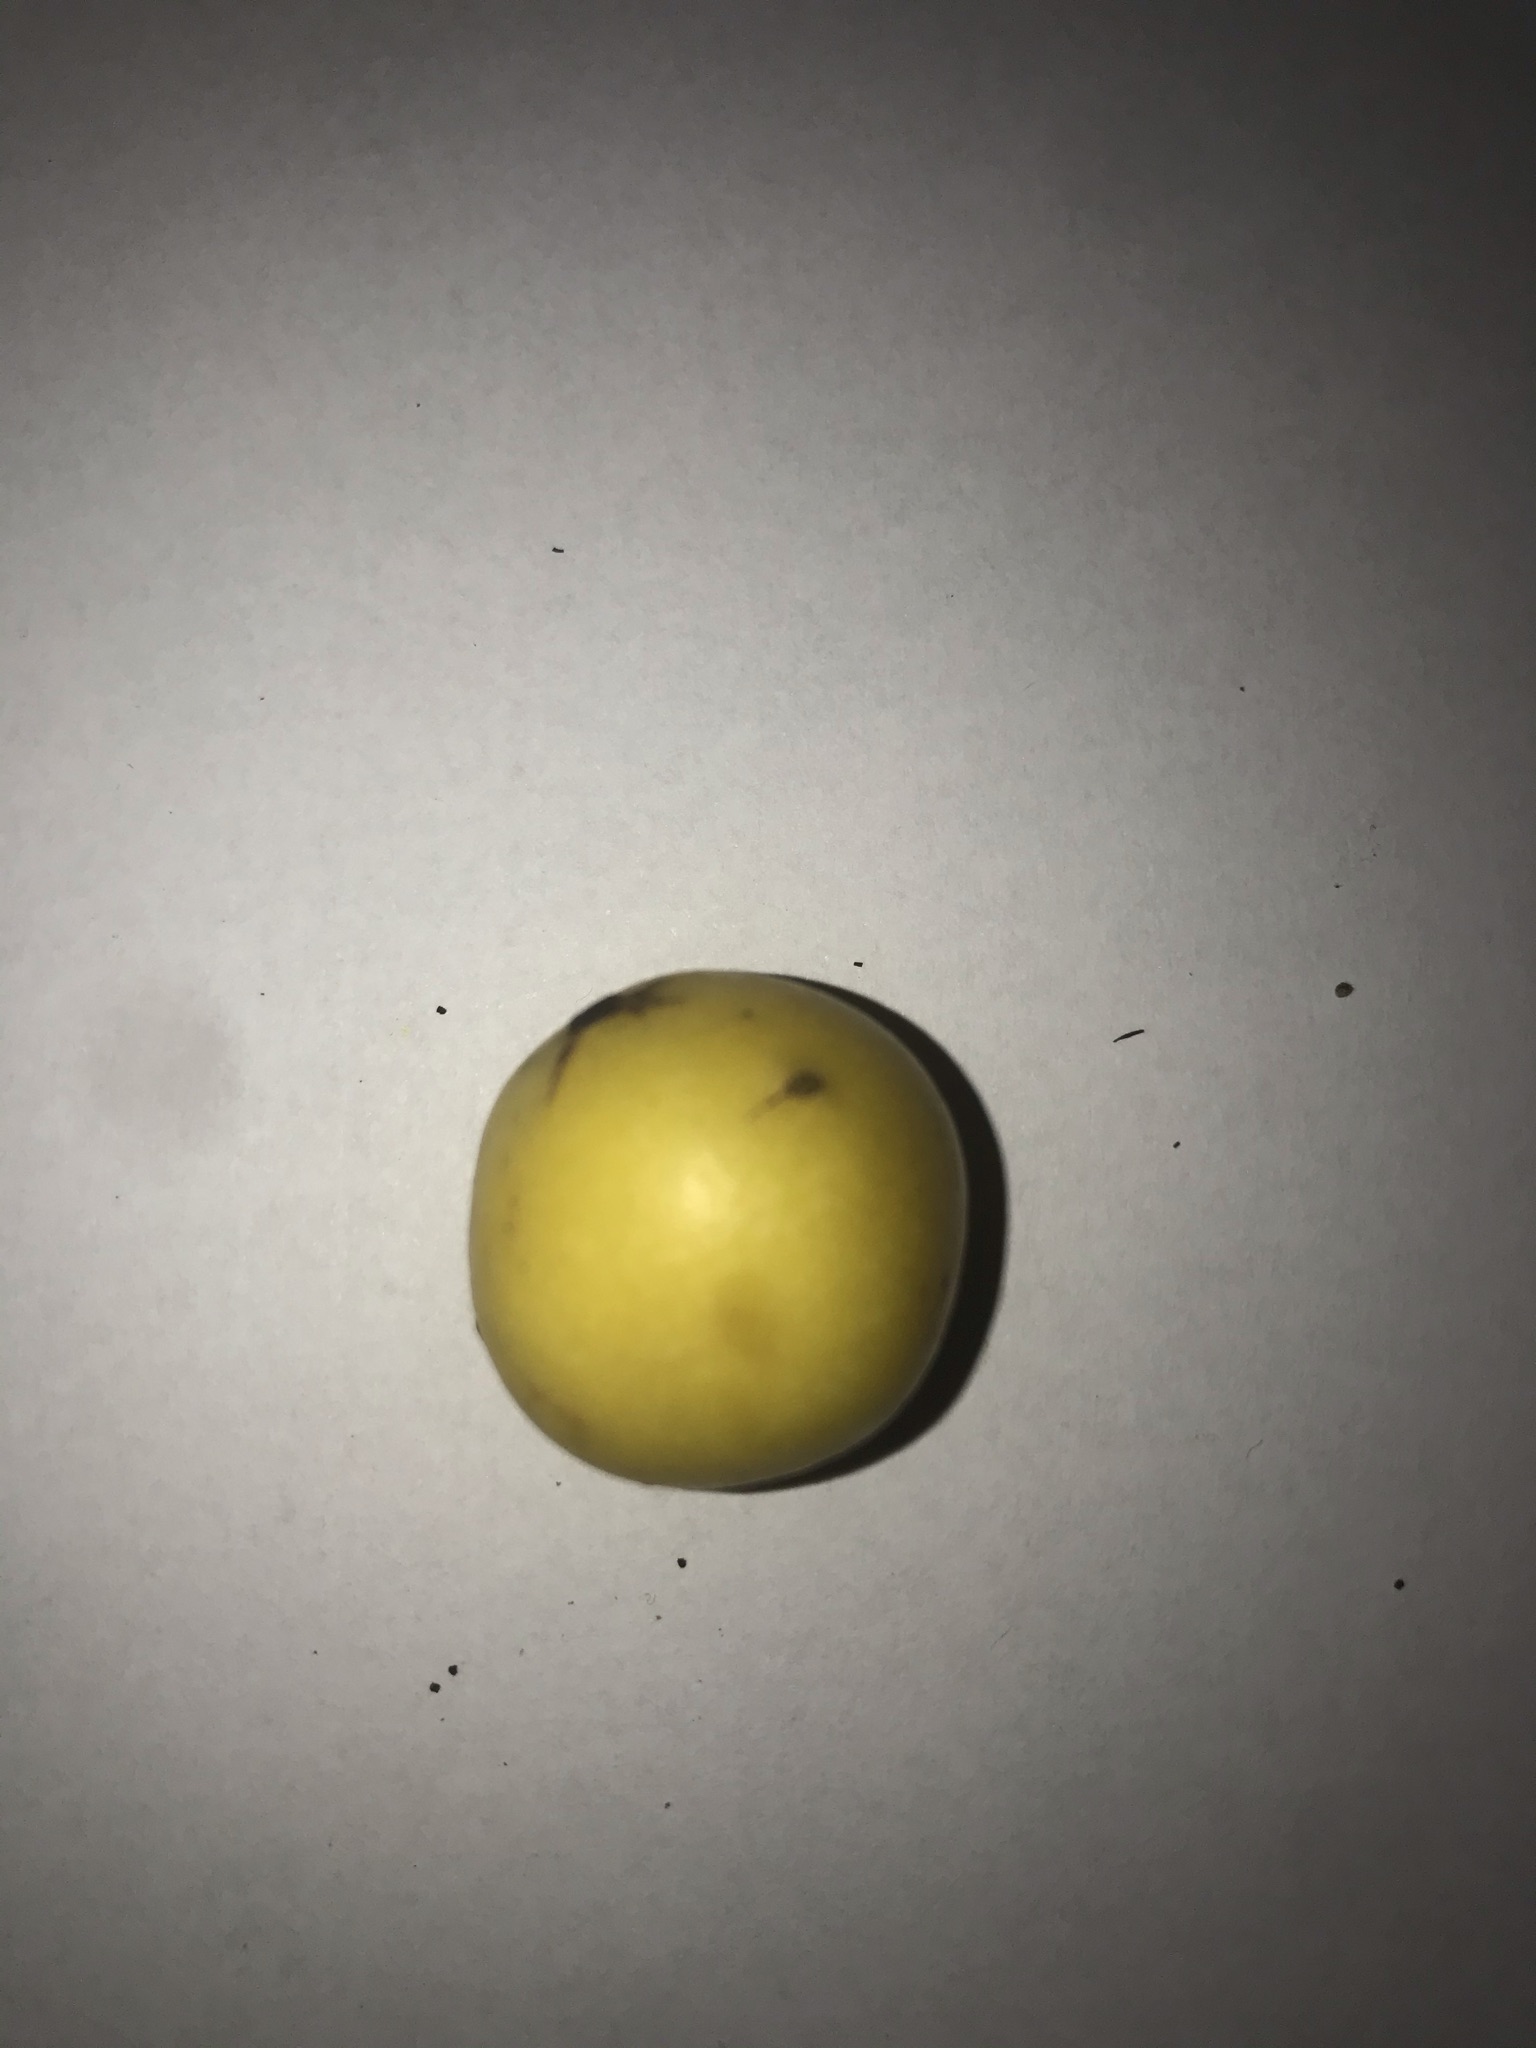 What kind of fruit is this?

abiu
